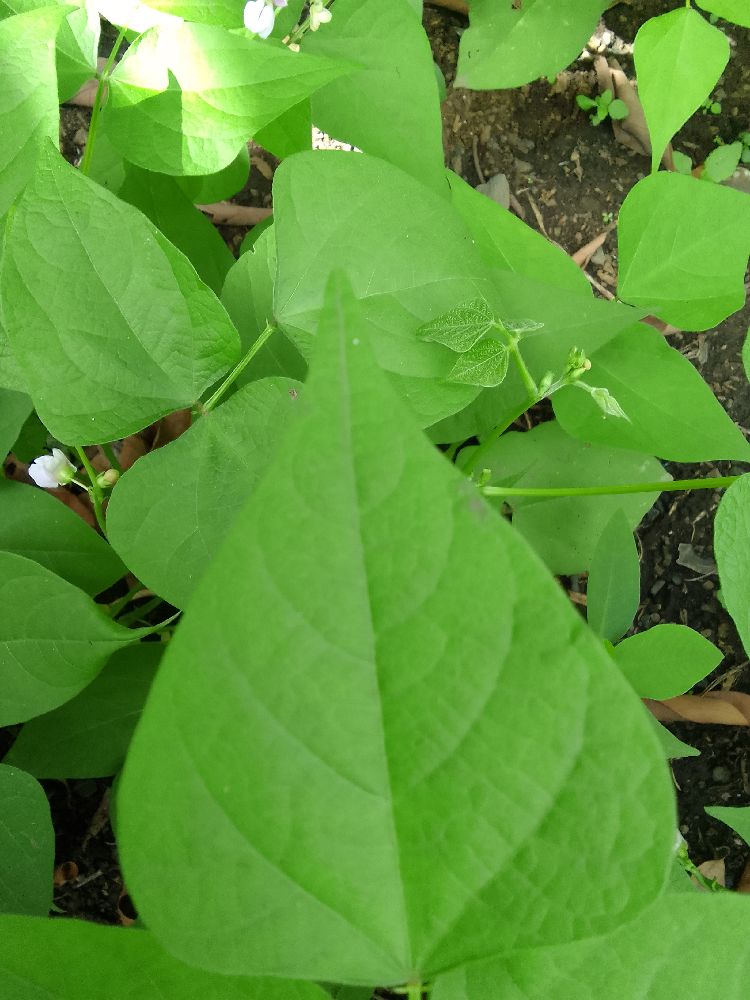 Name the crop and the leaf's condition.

common bean, healthy
